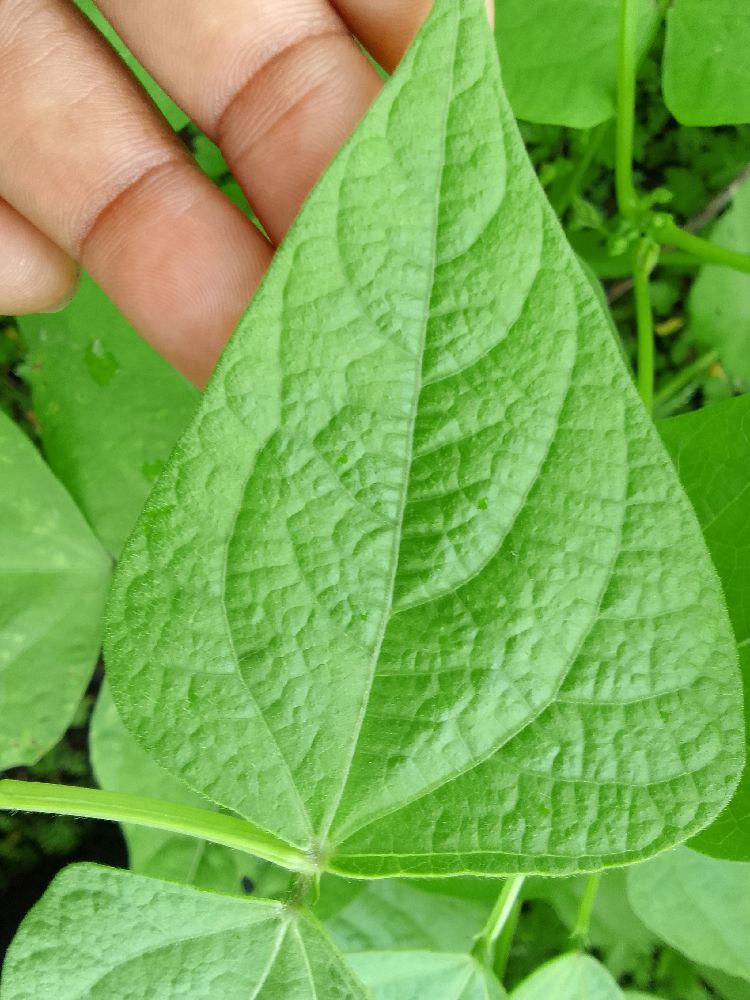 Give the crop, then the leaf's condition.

common bean, healthy
